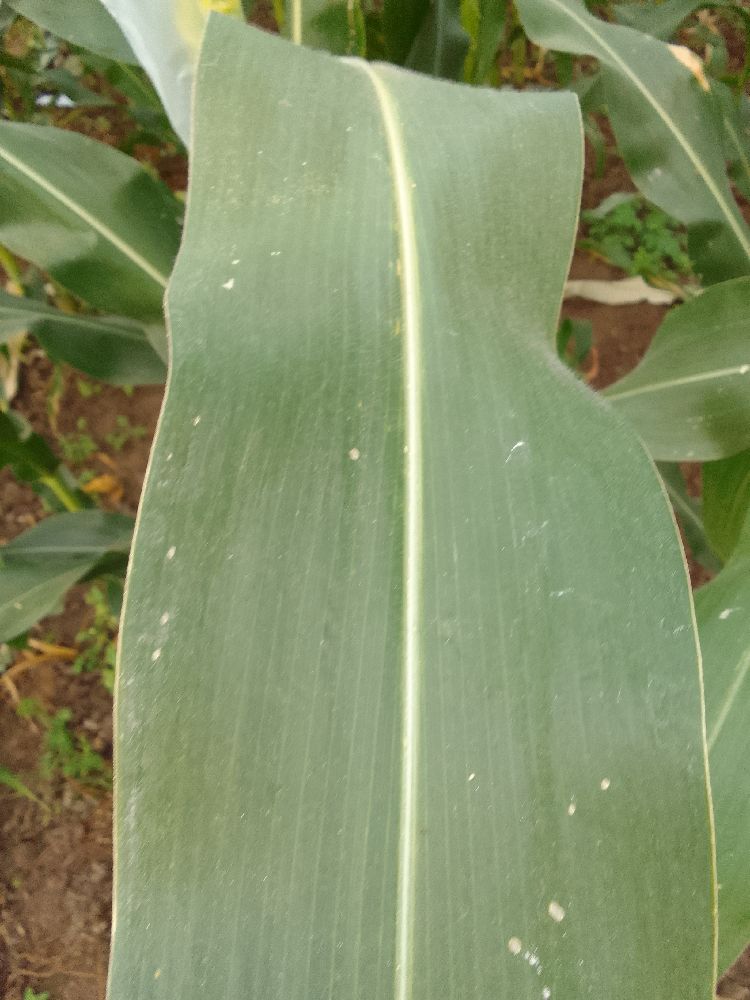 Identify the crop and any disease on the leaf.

maize, healthy
